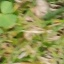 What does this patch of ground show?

unstructured weed
